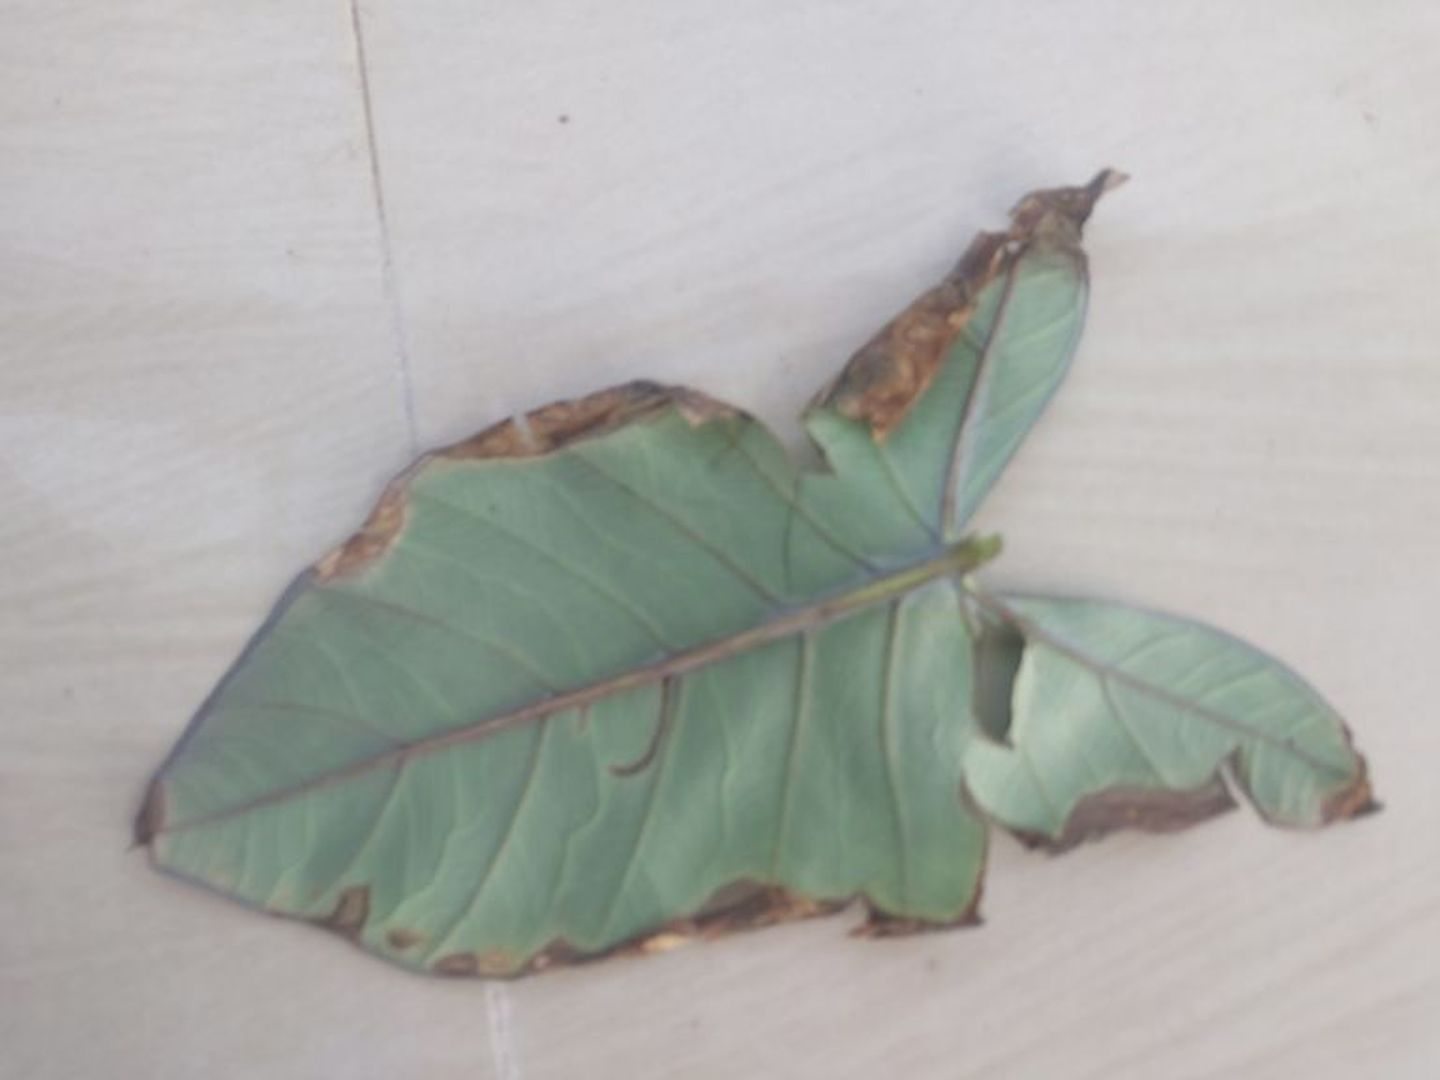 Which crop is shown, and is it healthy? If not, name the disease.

taro, leaf blight
